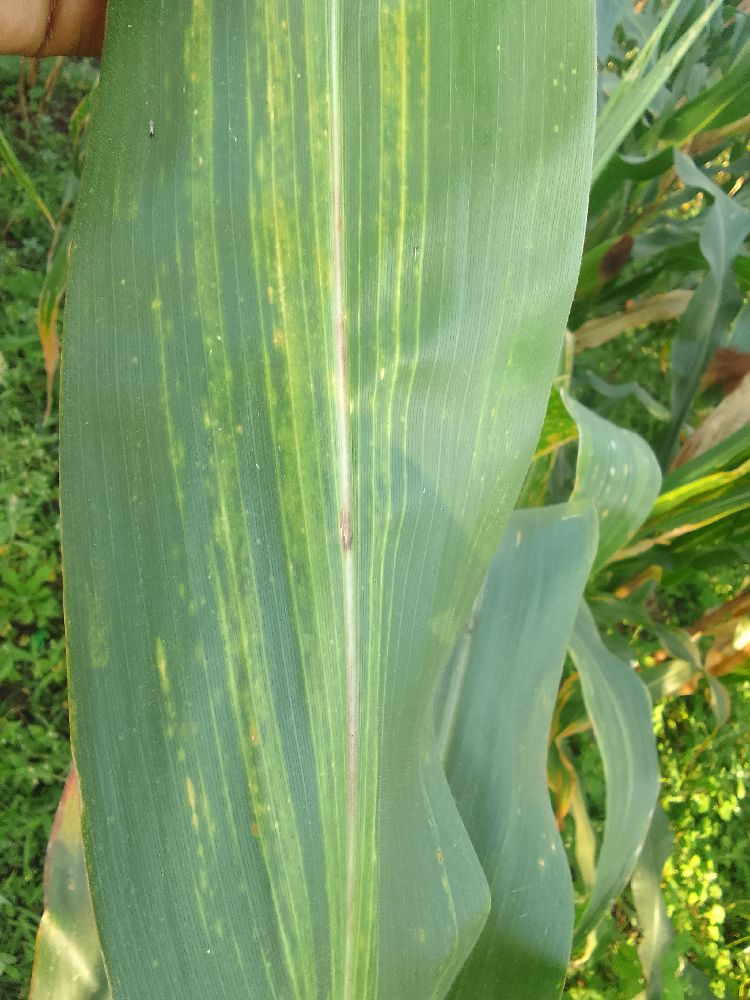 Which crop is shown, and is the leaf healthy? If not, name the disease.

maize, maize lethal necrosis
